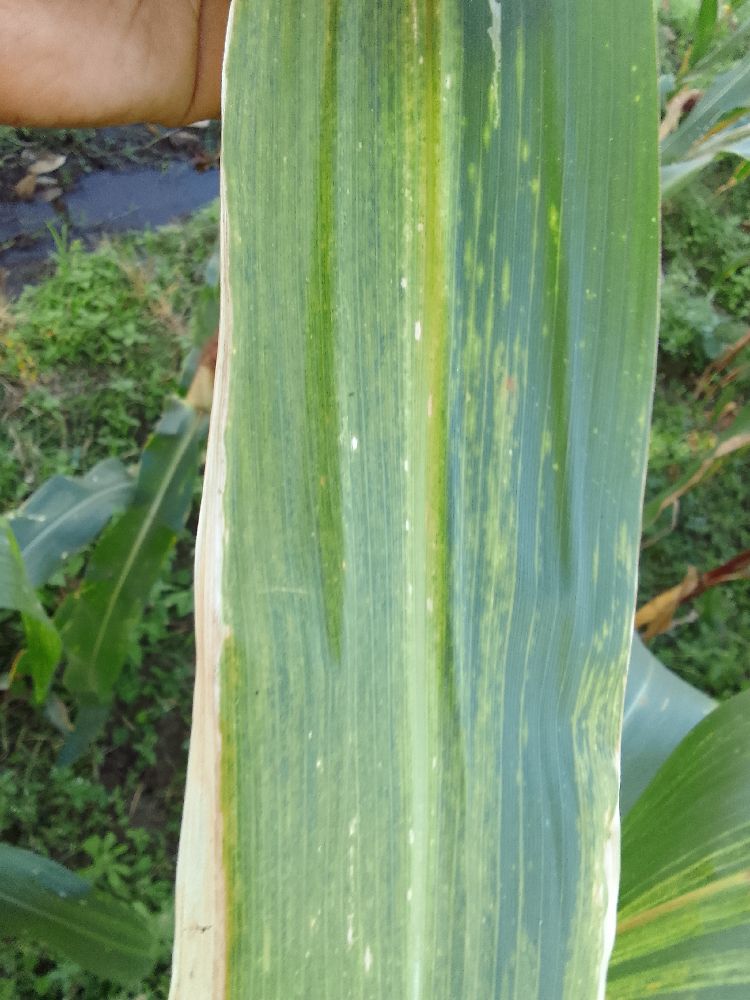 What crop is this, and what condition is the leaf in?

maize, maize lethal necrosis
